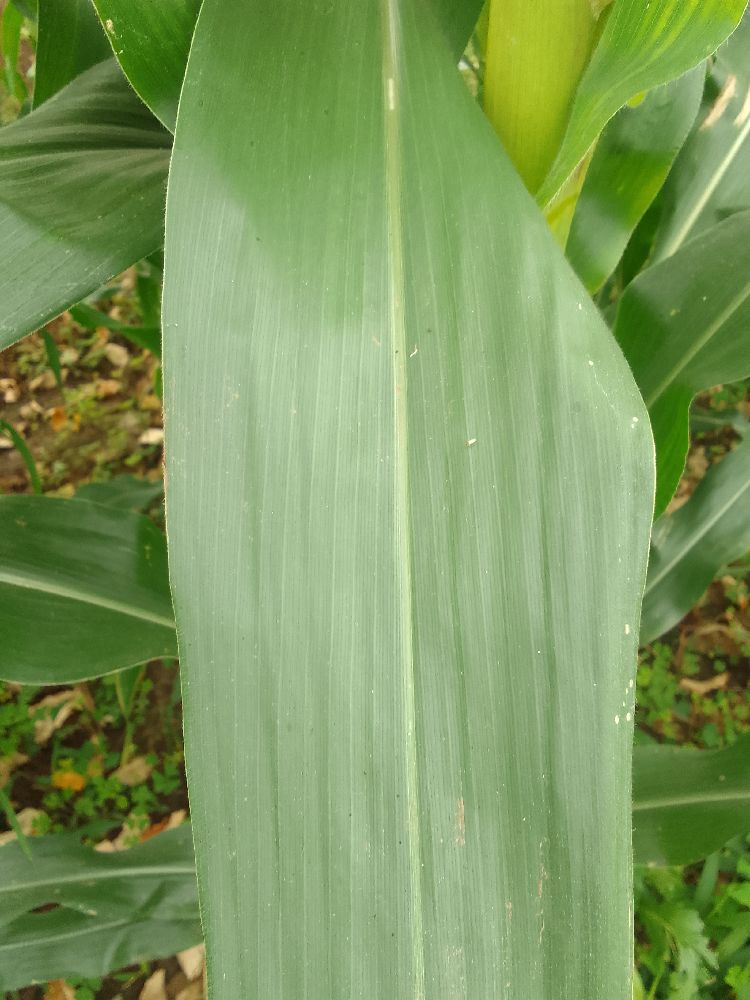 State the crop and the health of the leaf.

maize, healthy
